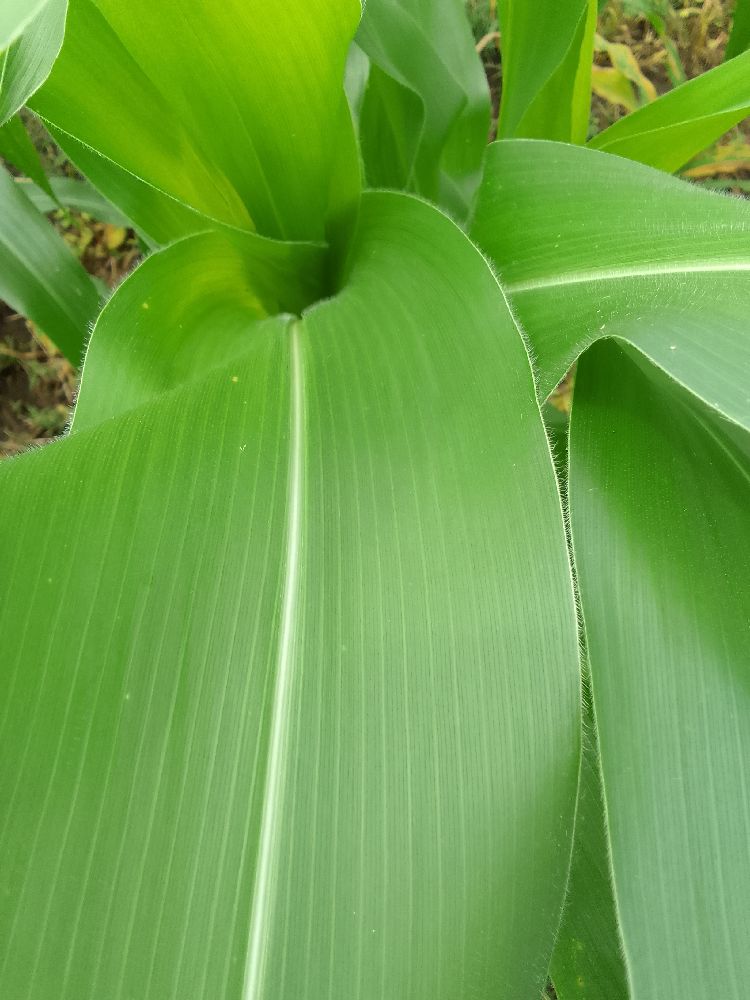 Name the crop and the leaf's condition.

maize, healthy
